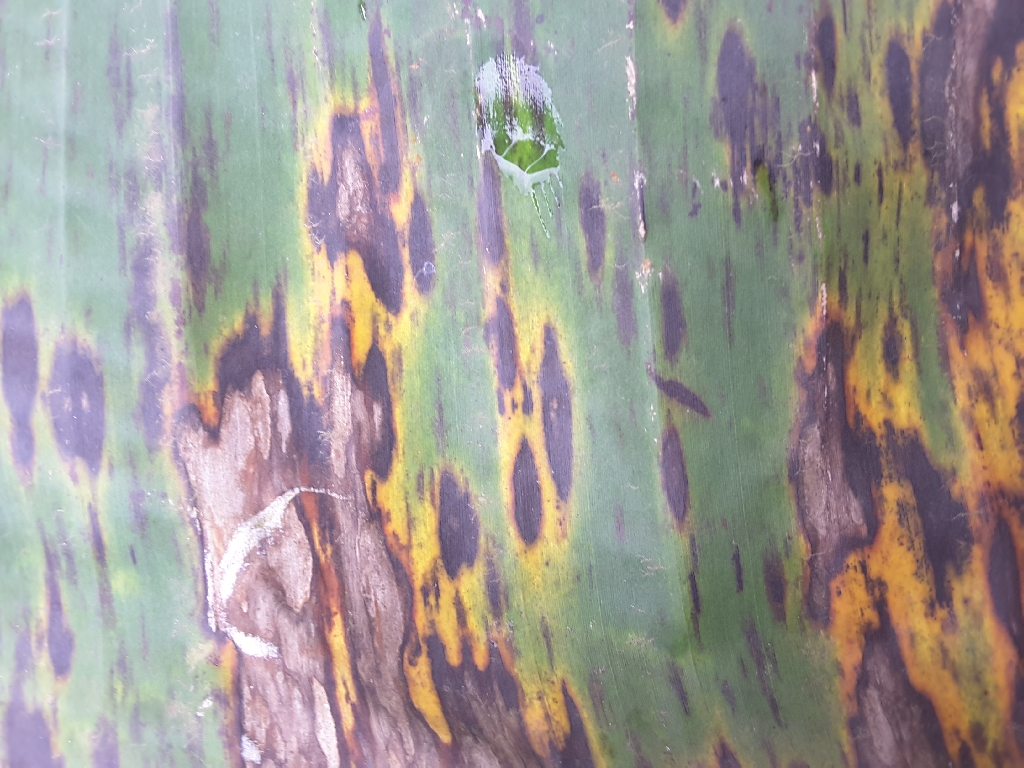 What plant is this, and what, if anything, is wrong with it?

banana, black sigatoka
